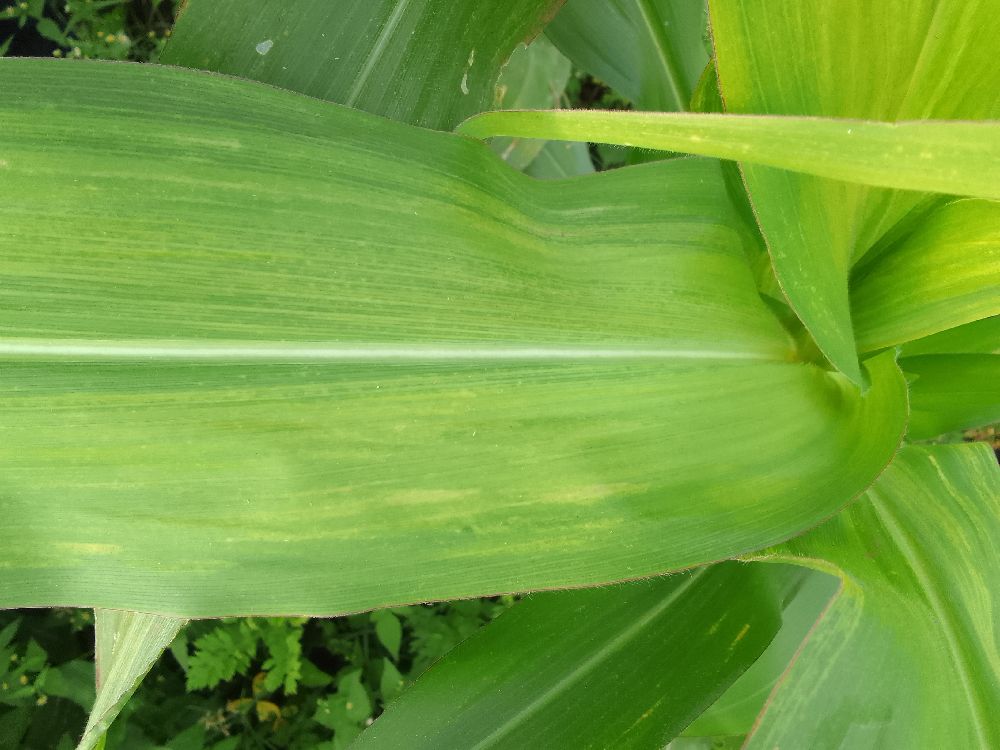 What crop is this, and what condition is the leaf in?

maize, maize lethal necrosis
